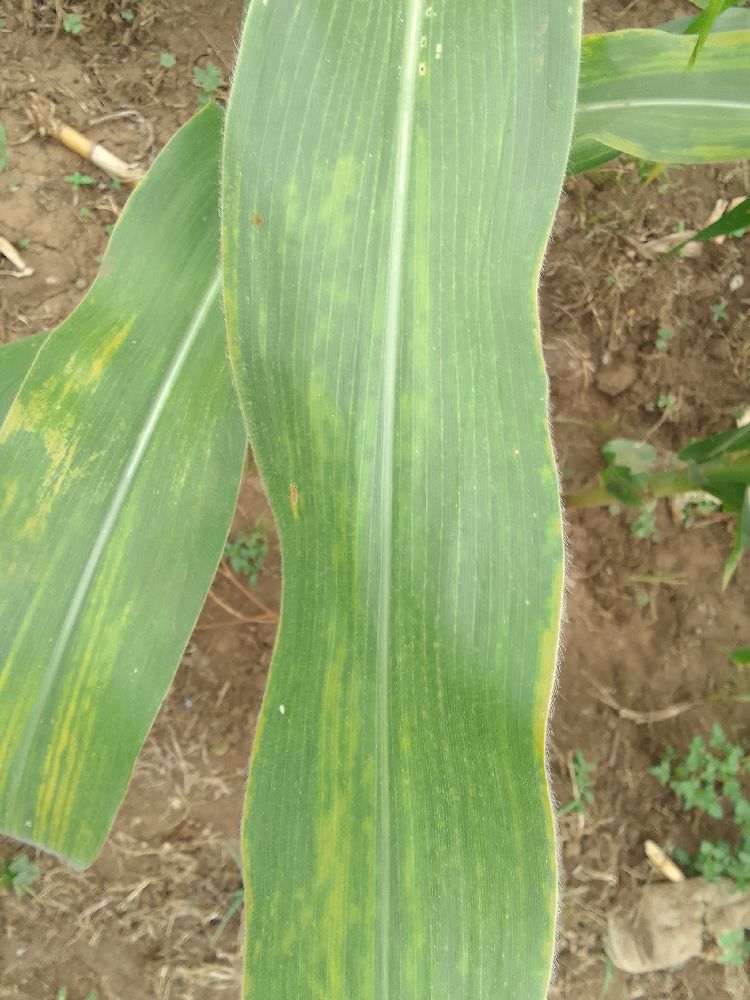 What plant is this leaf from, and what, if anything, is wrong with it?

maize, maize lethal necrosis
